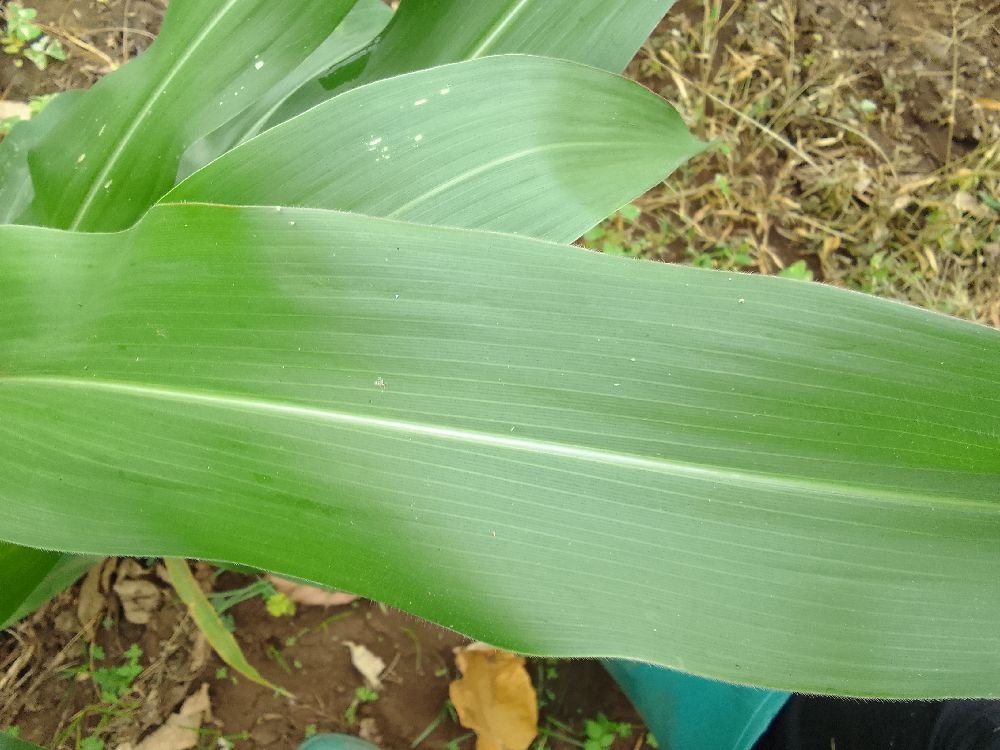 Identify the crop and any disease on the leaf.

maize, healthy
